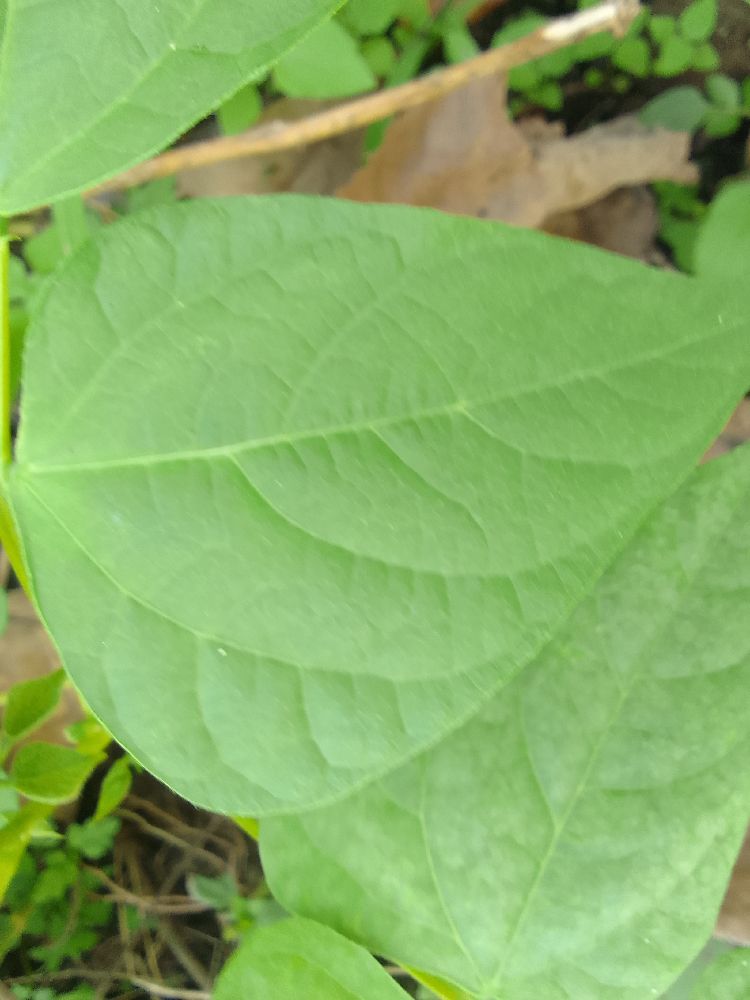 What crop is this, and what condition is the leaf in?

common bean, healthy
